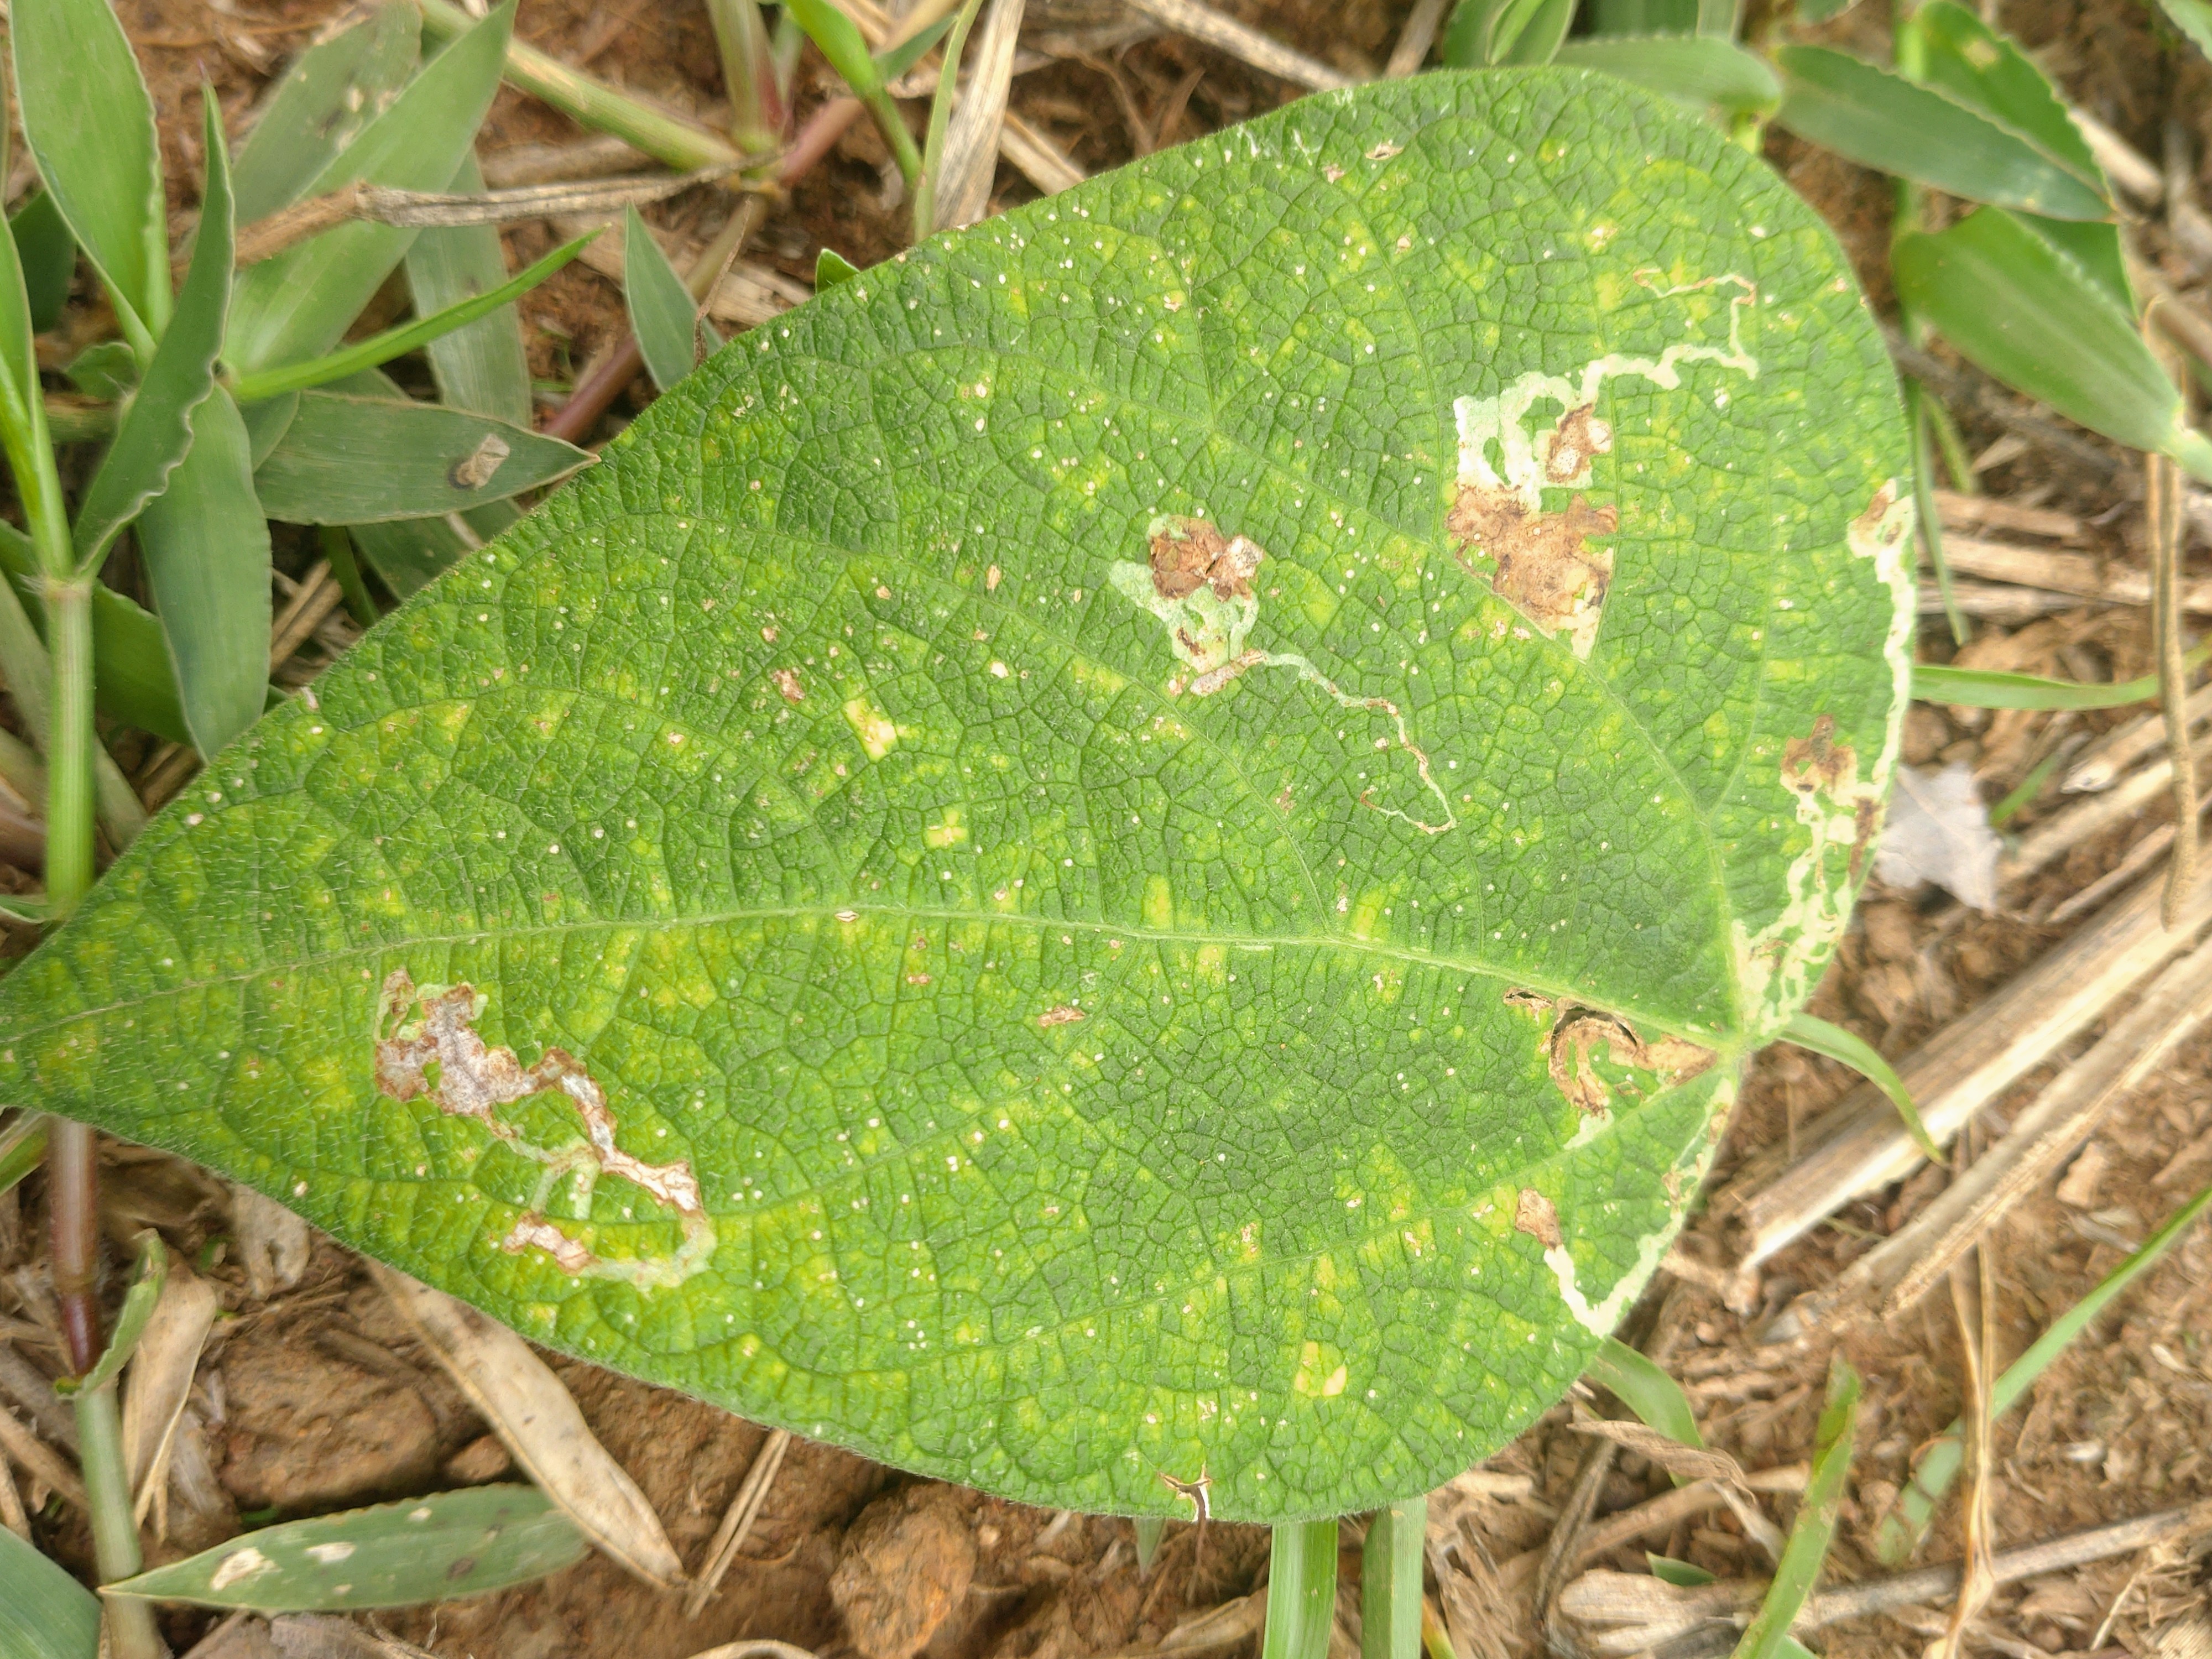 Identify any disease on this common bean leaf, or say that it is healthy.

rust
